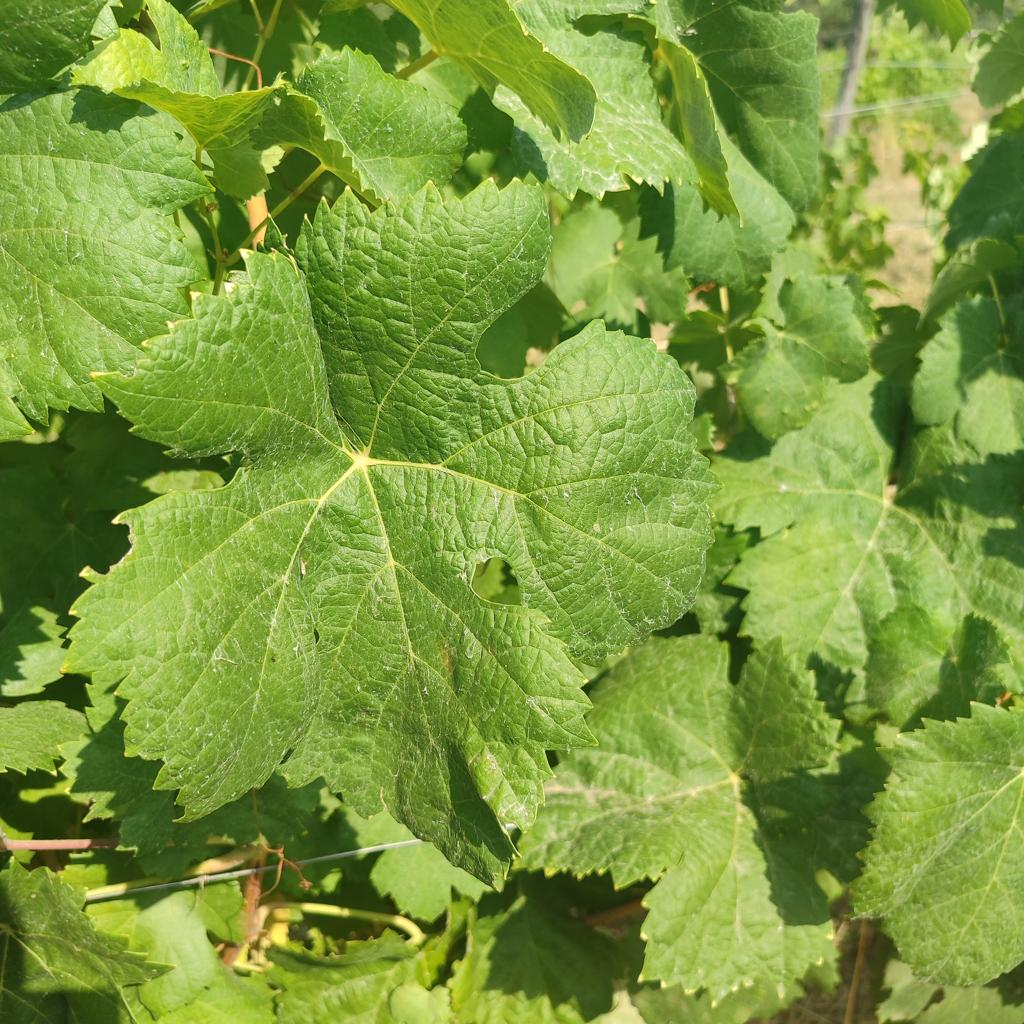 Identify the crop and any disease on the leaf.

grapevine, healthy
